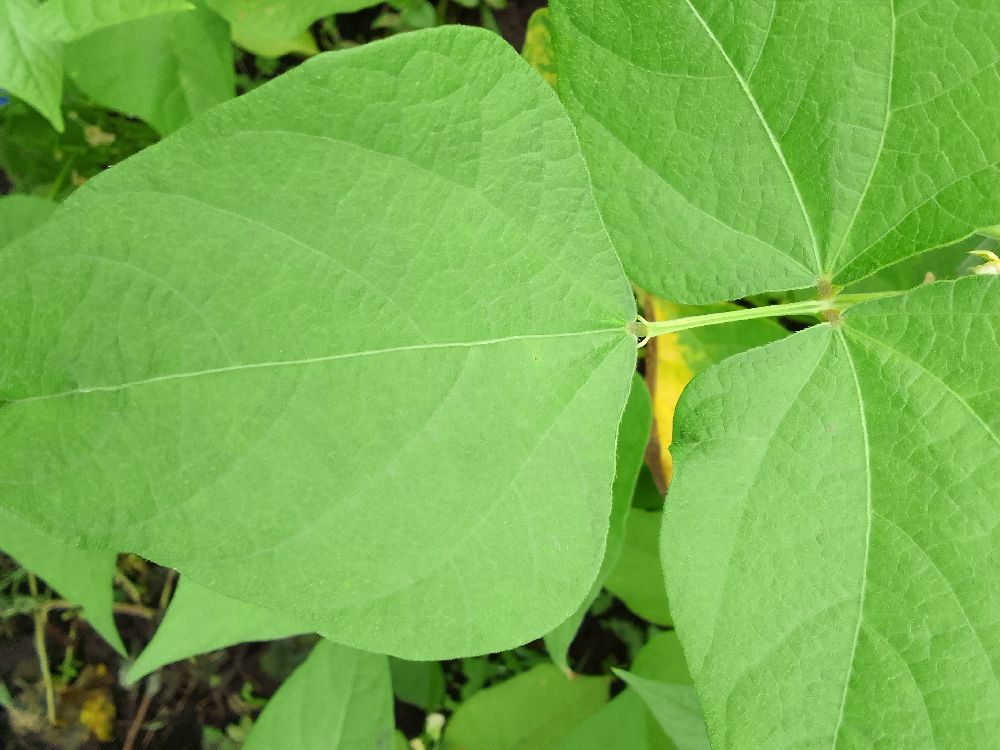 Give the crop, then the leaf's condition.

common bean, healthy
